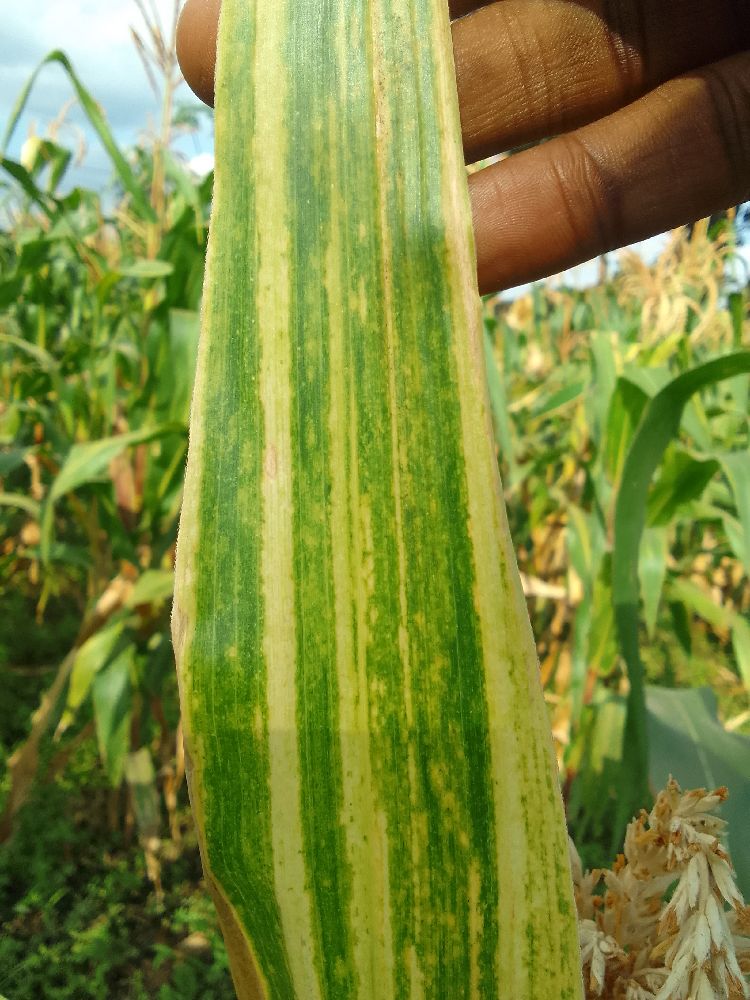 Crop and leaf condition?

maize, maize lethal necrosis
